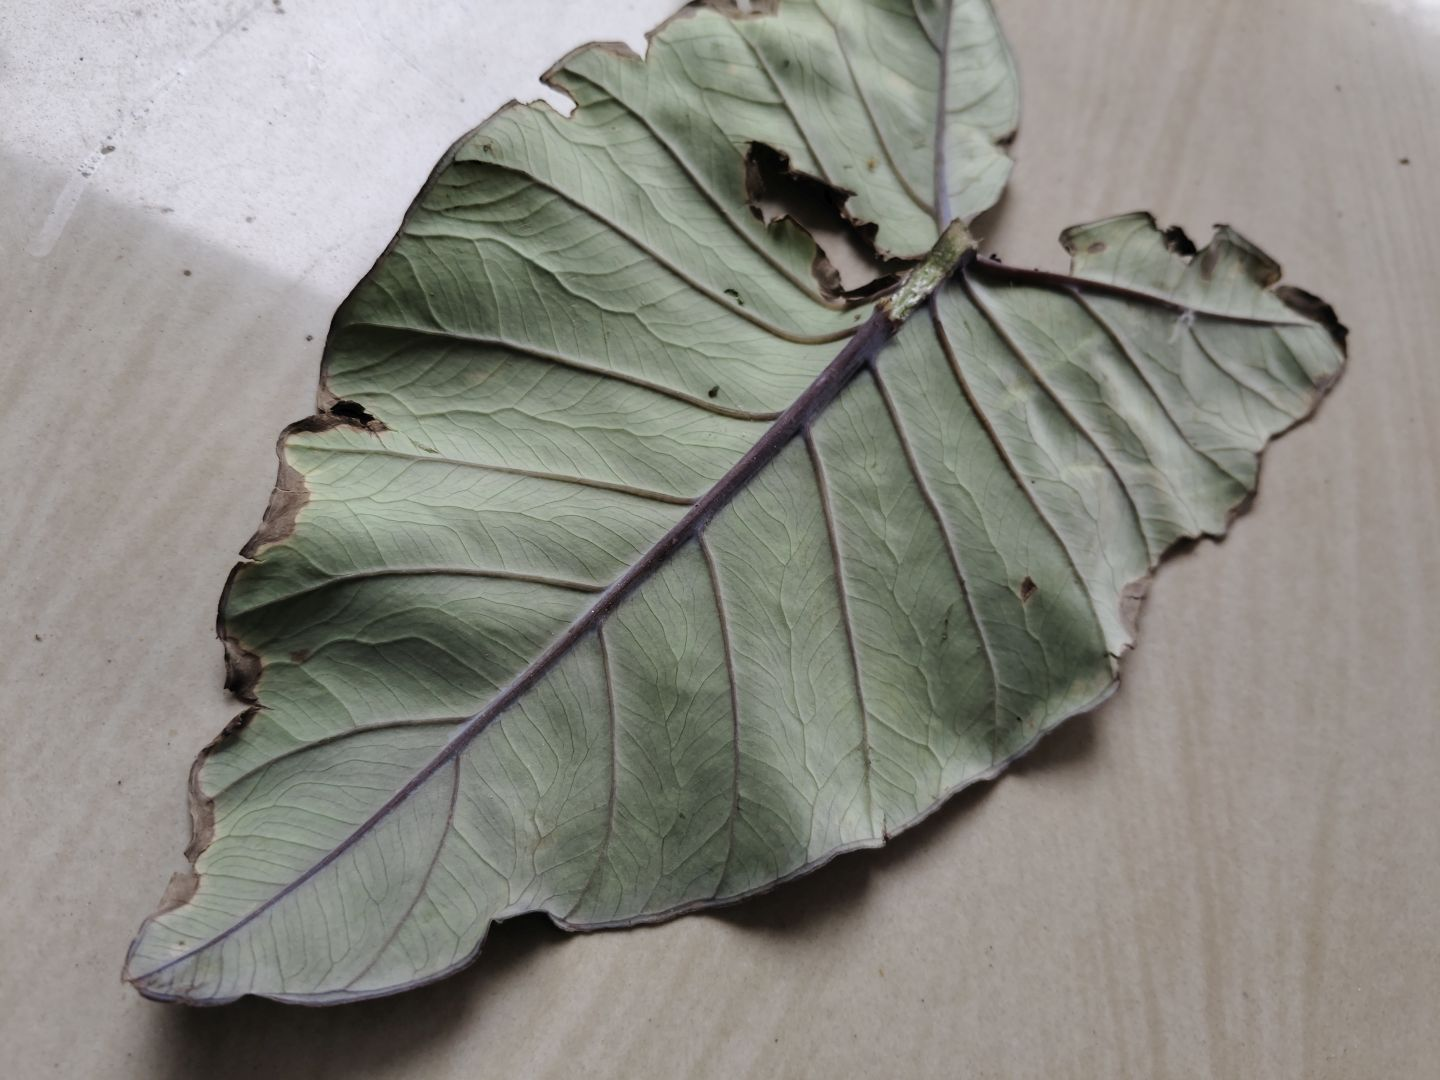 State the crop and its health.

taro, leaf blight
